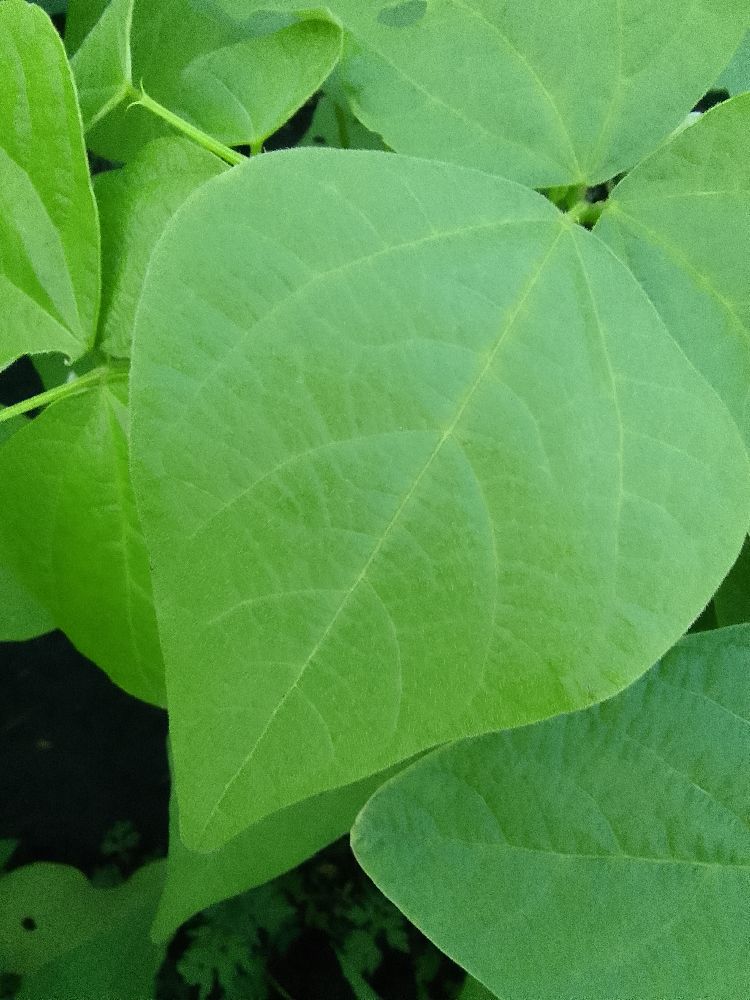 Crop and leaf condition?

common bean, healthy
